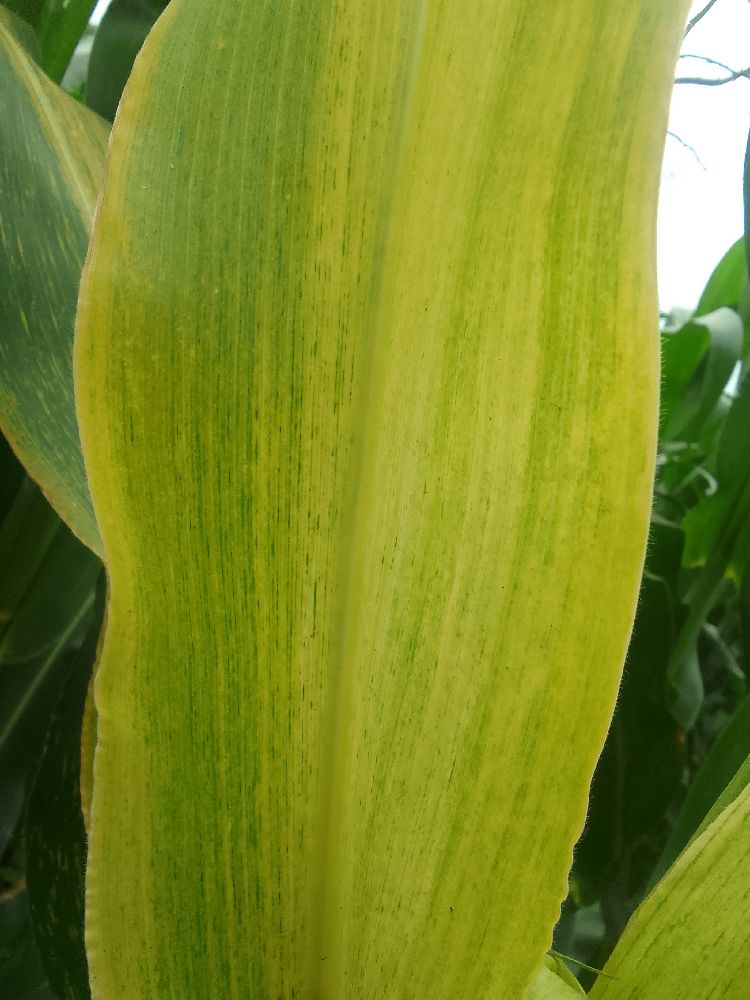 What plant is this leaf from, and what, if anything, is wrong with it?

maize, maize lethal necrosis
